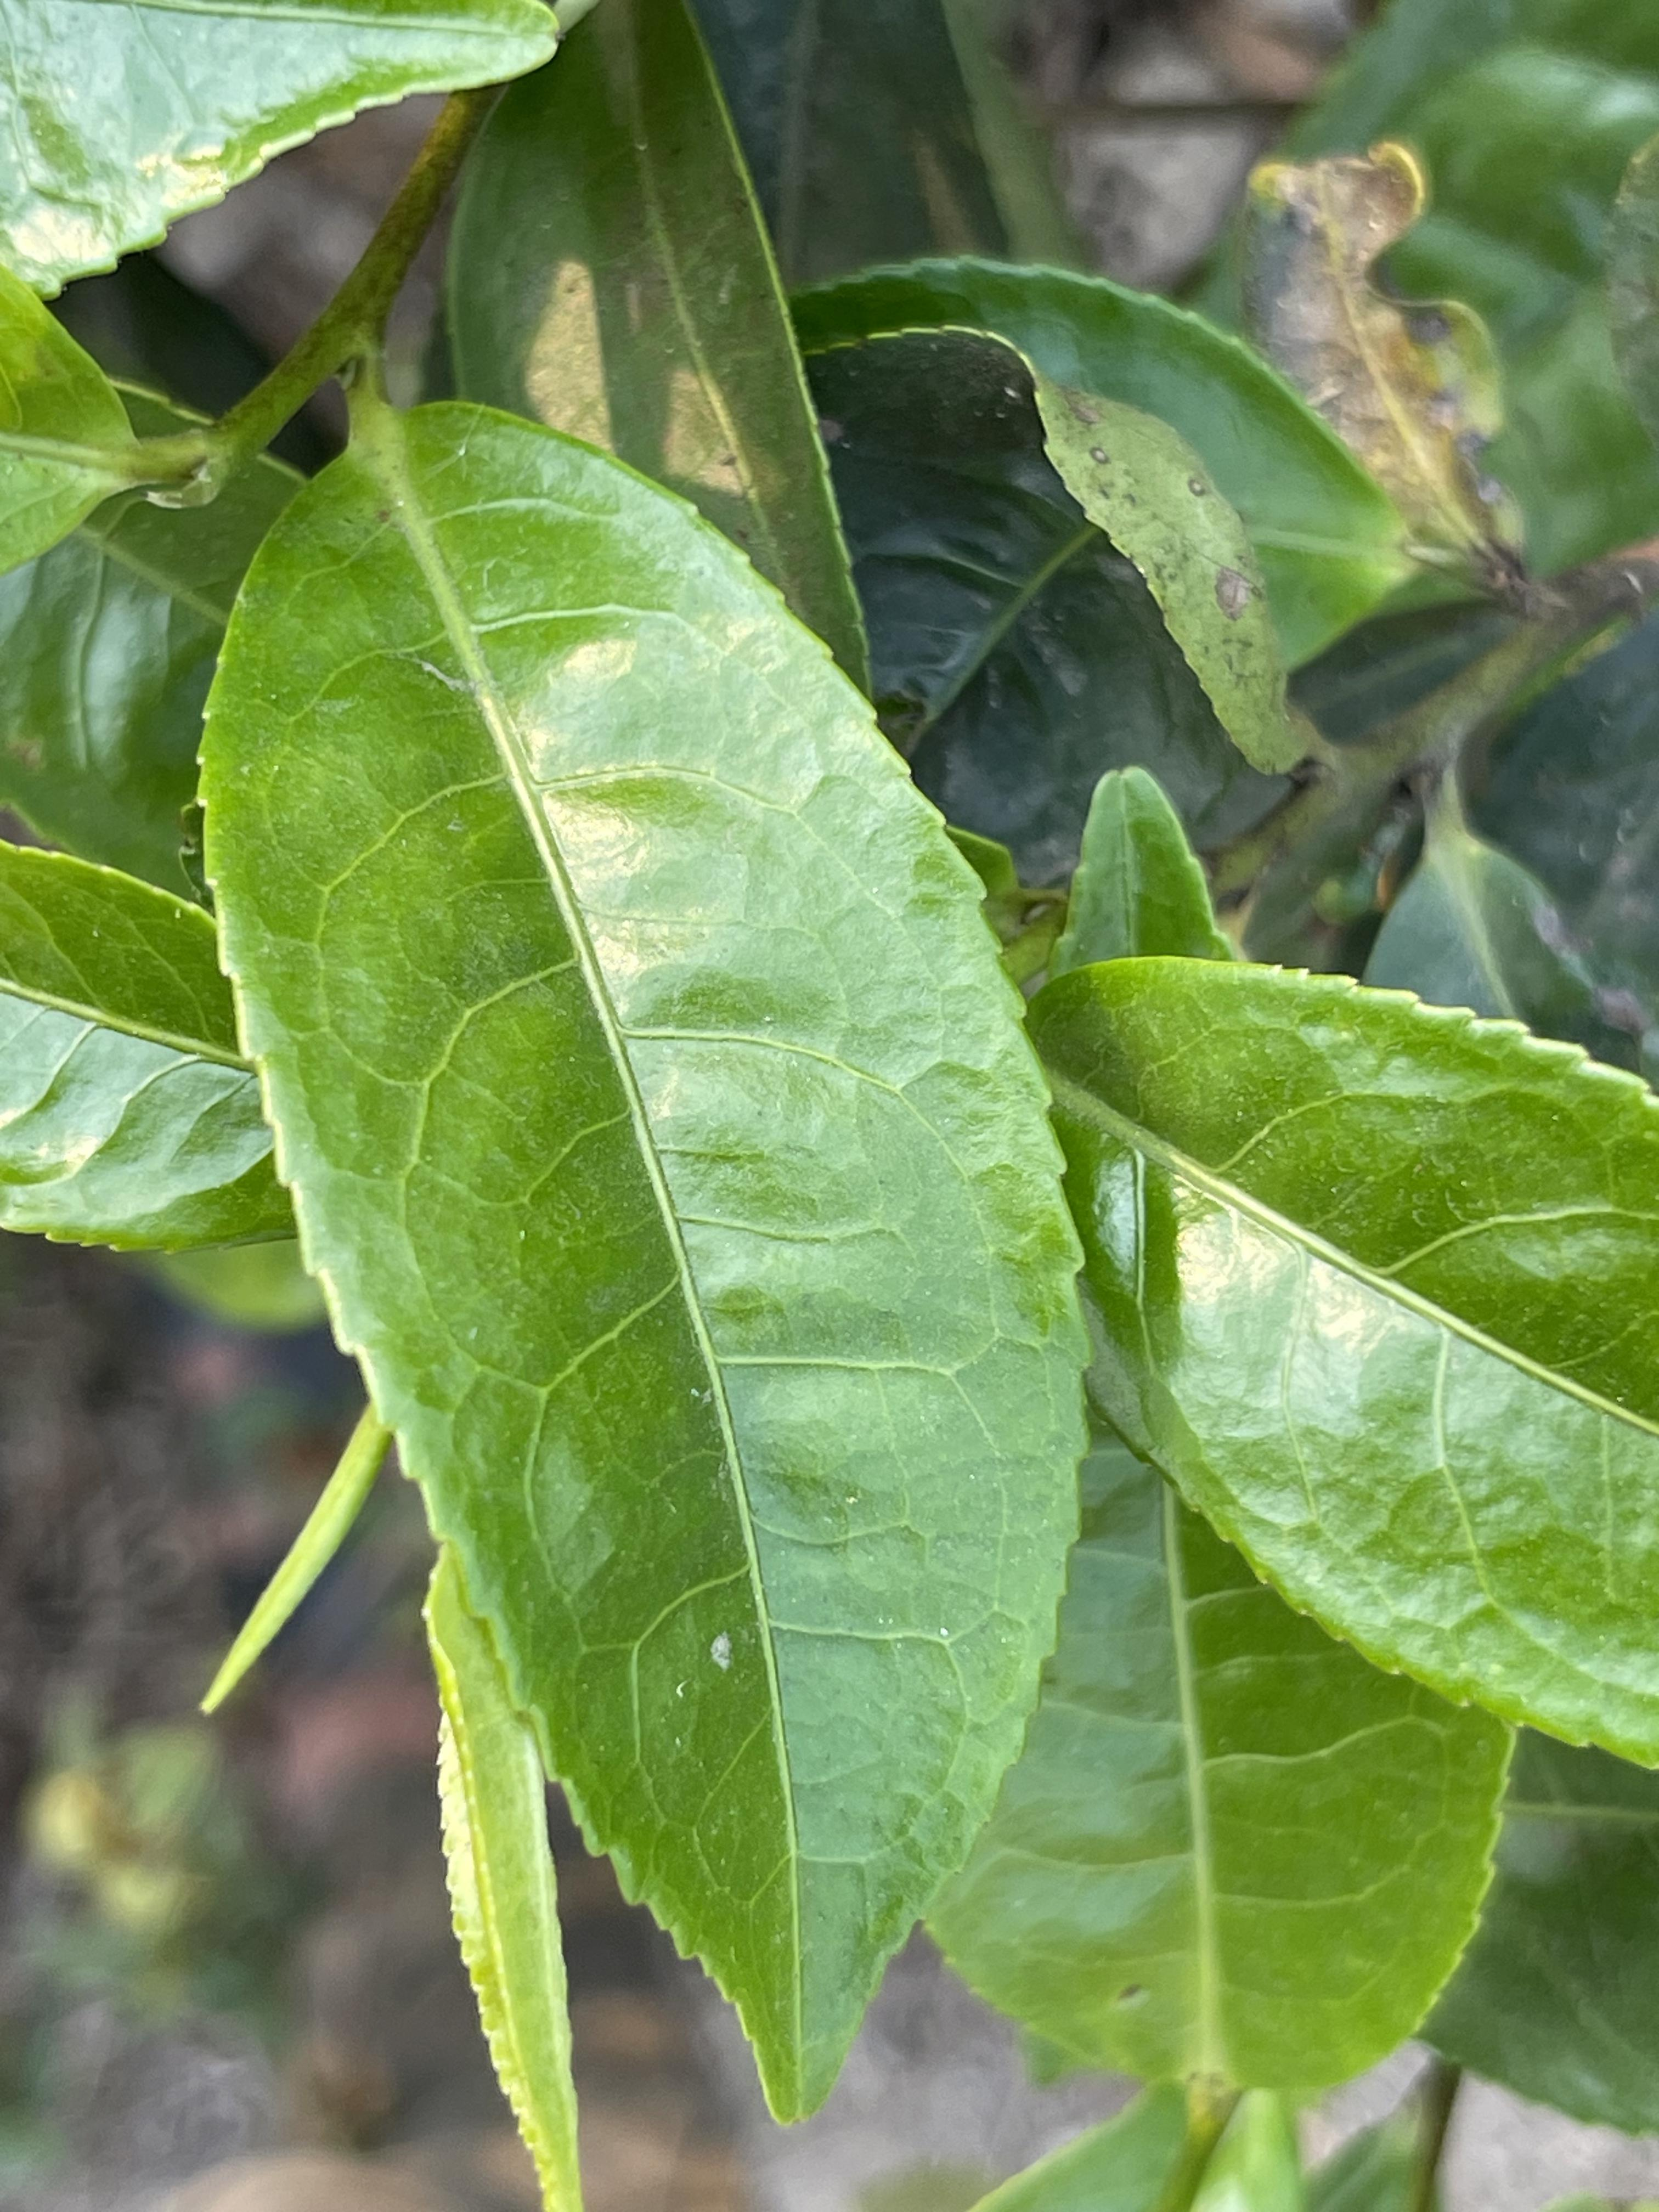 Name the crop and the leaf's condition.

tea, healthy leaf
